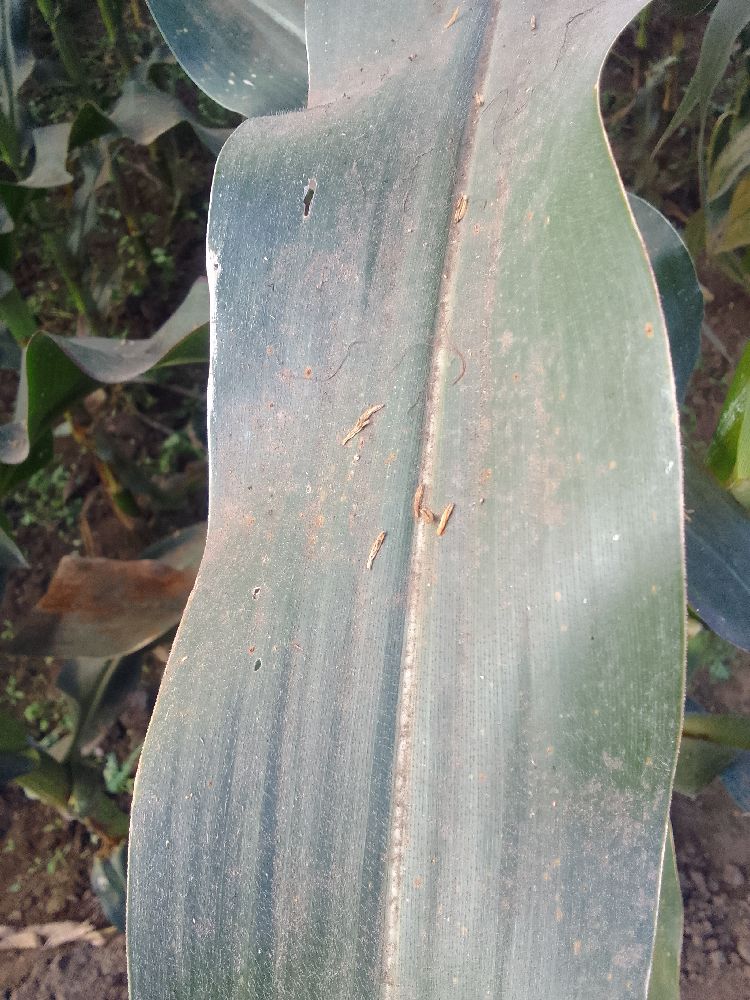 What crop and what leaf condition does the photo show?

maize, healthy
